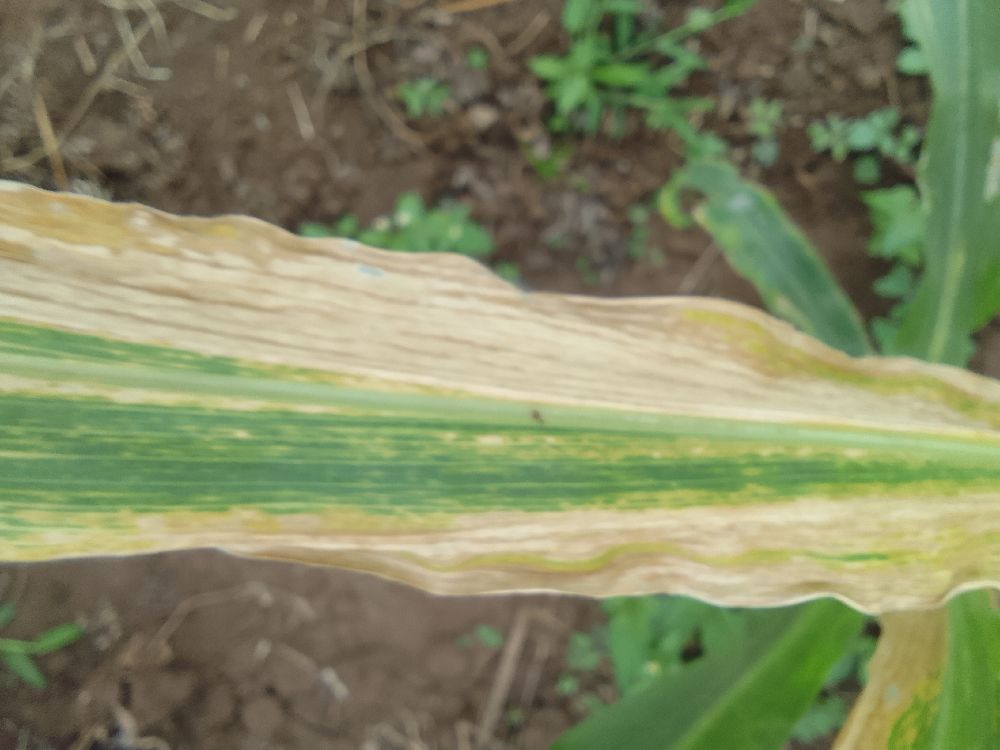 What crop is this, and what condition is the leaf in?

maize, maize lethal necrosis
